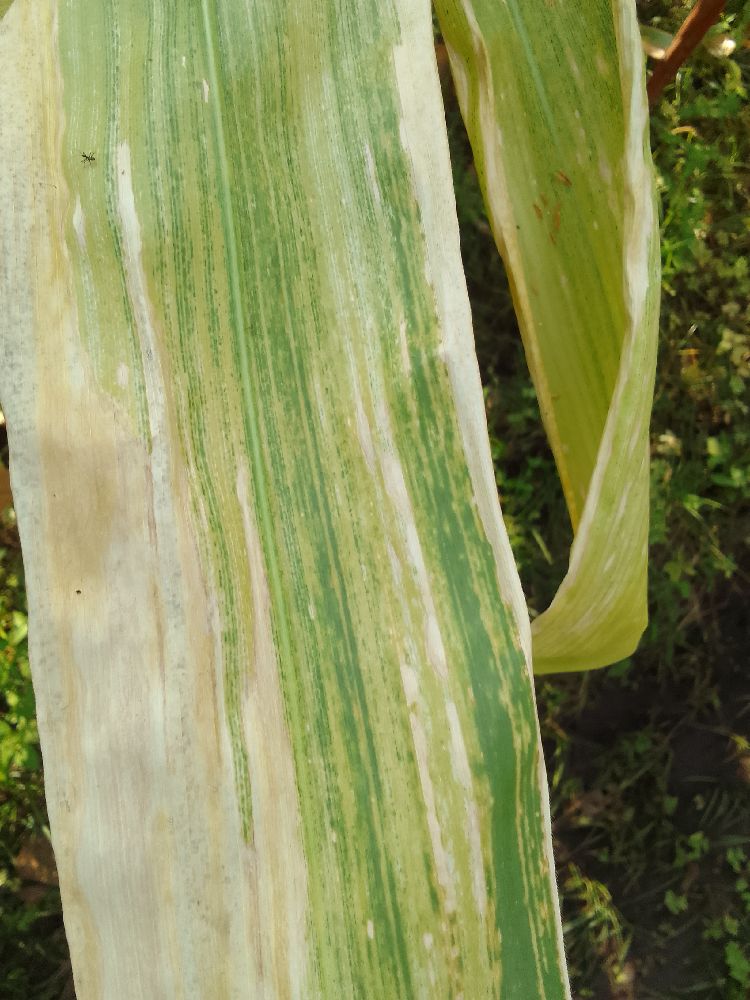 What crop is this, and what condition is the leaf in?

maize, maize lethal necrosis
